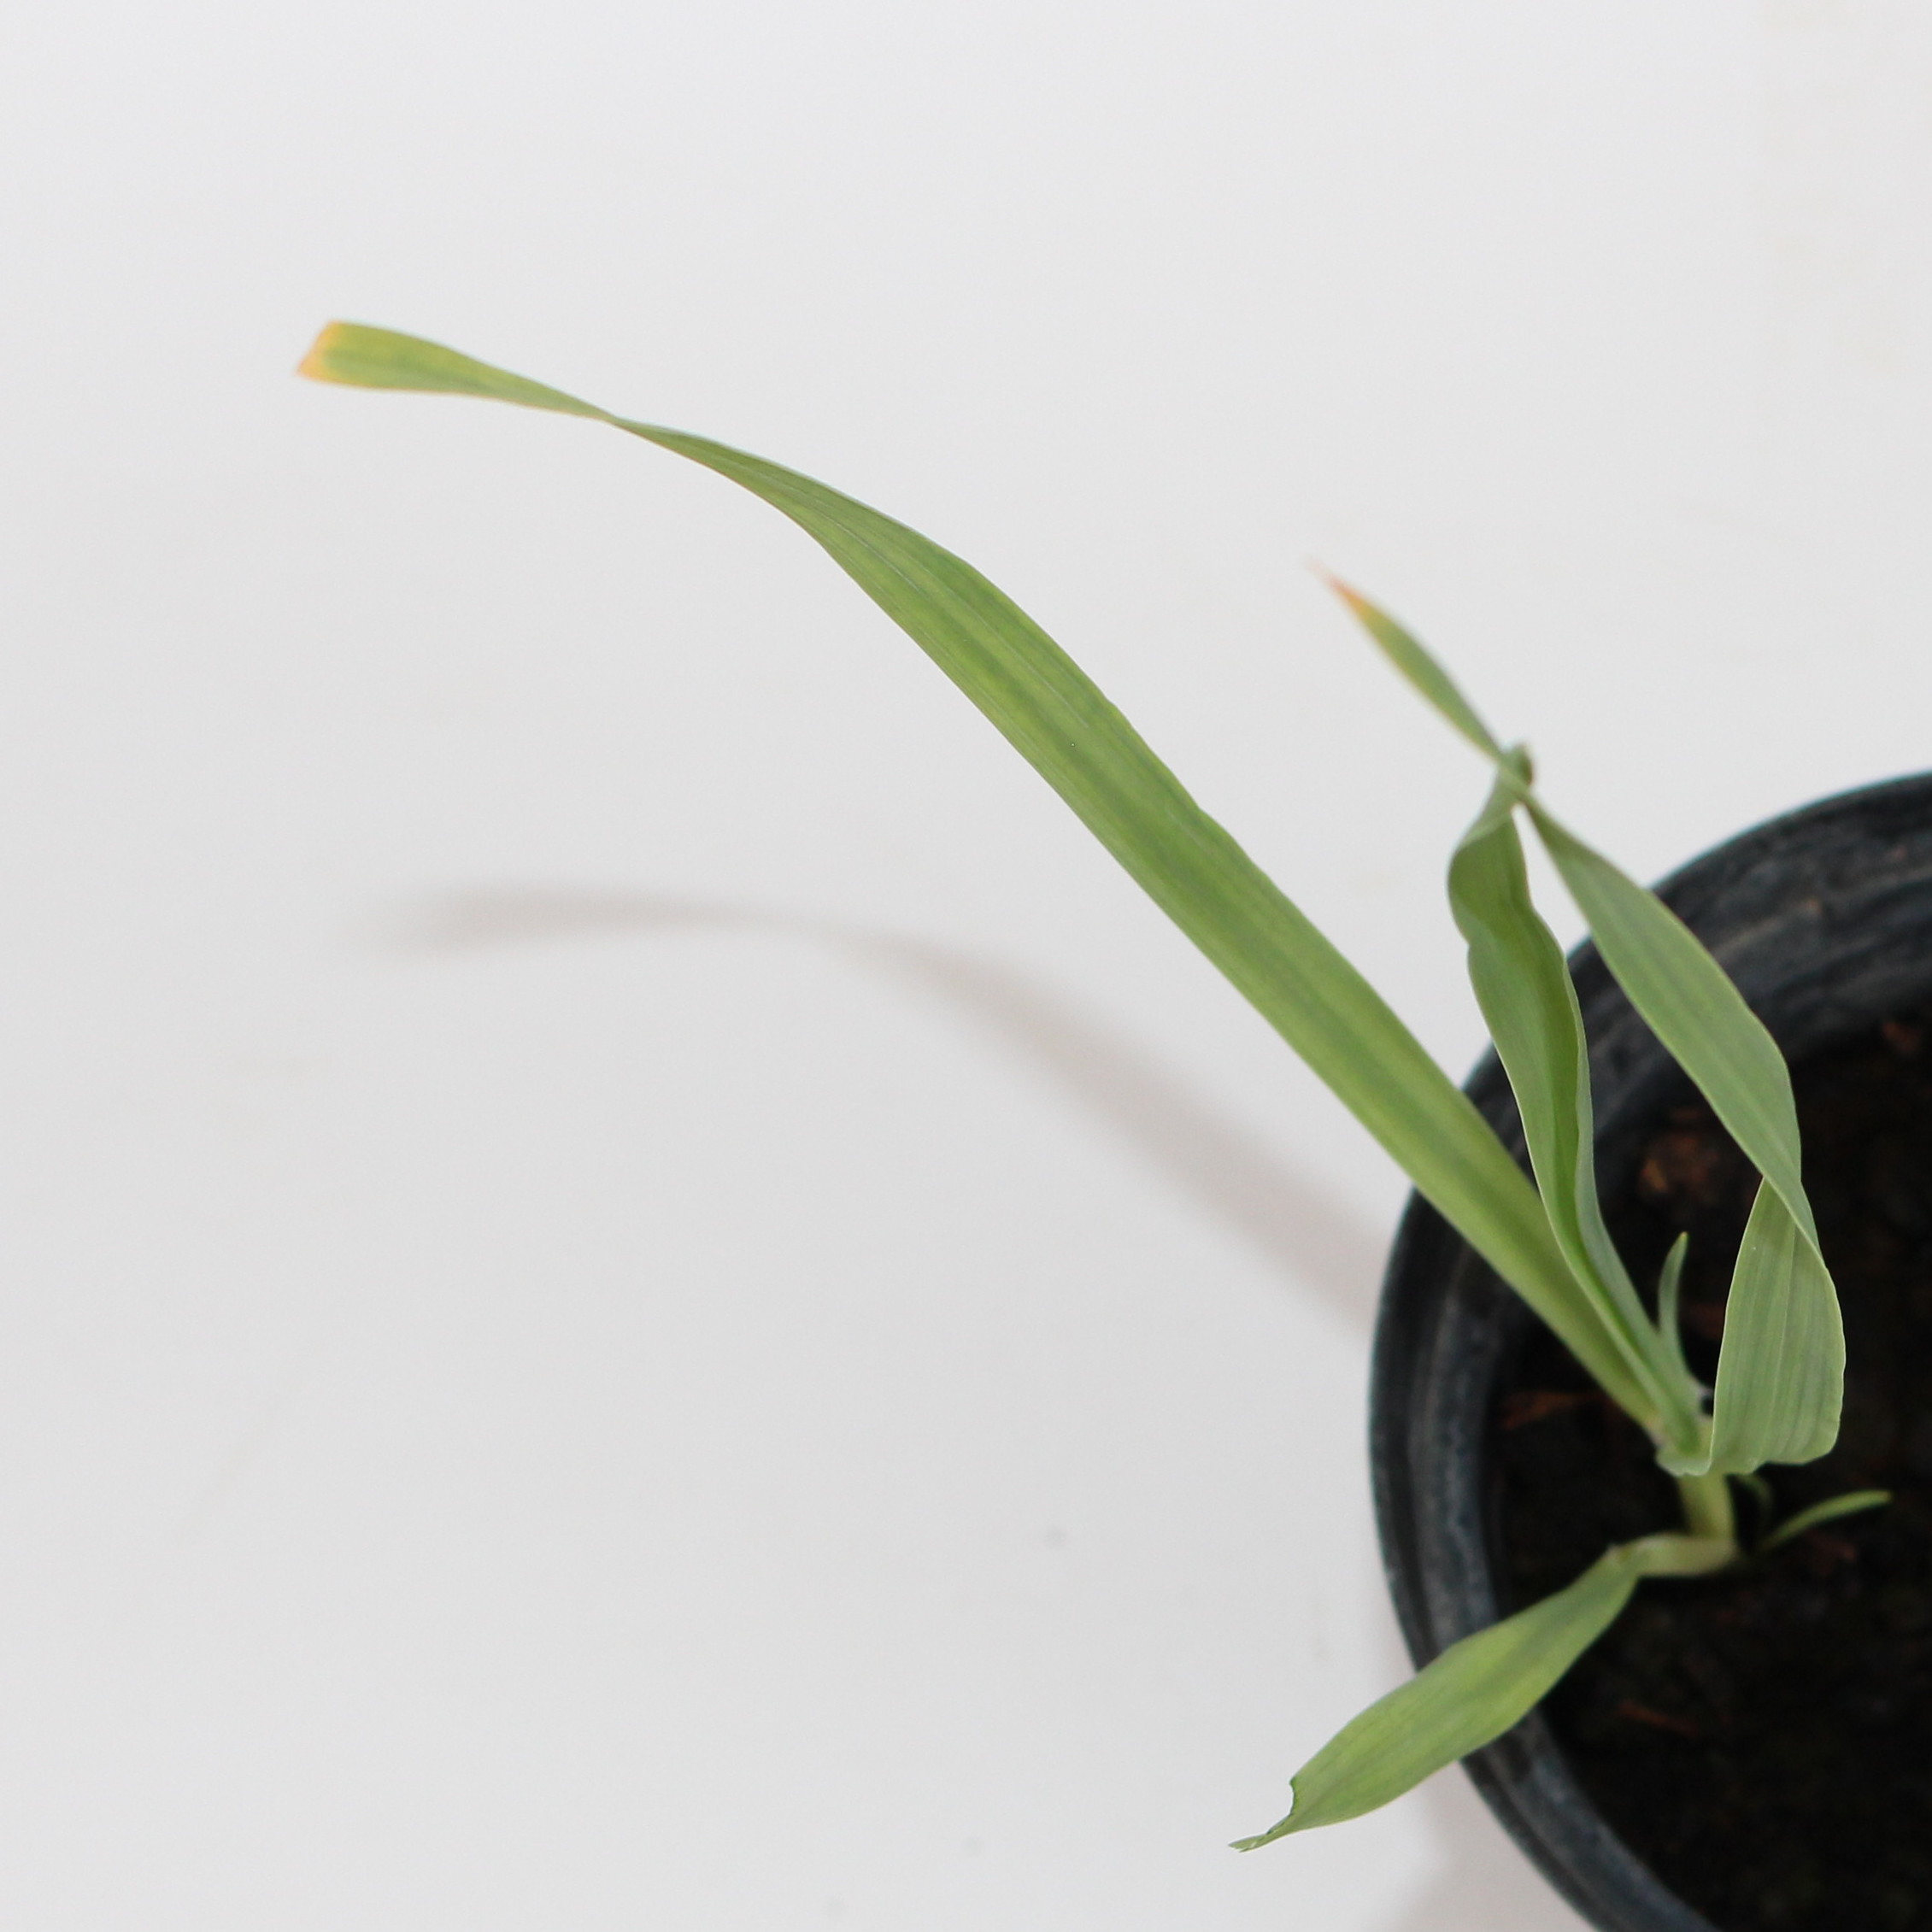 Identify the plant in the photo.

Avena sterilis
